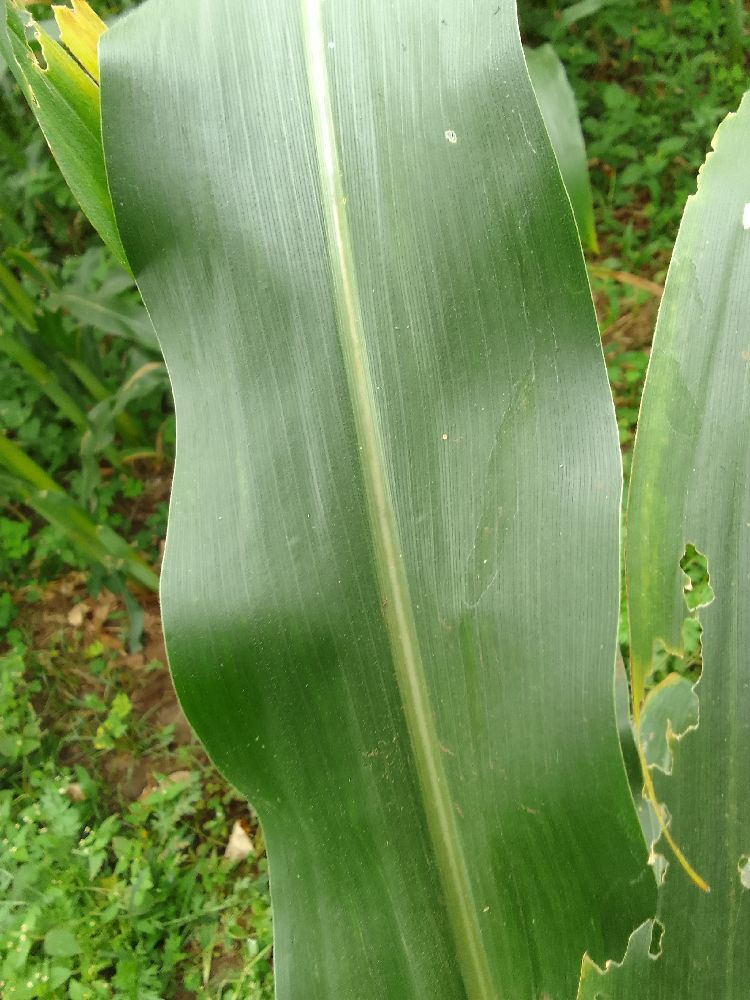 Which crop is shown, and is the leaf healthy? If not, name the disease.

maize, healthy
